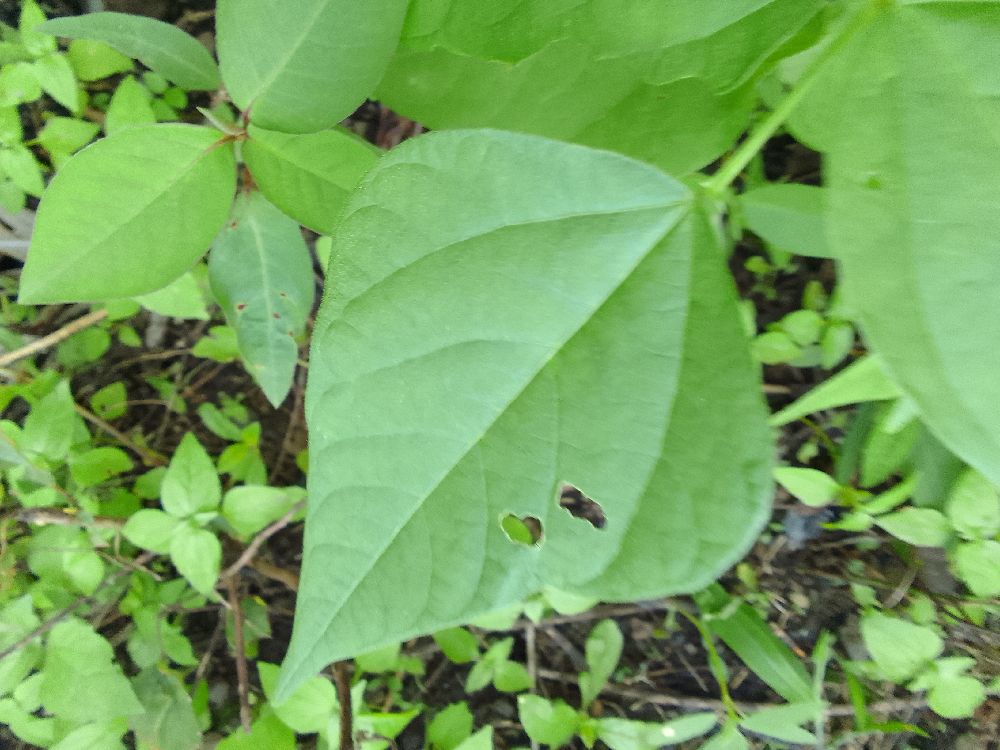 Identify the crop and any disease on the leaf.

common bean, healthy
